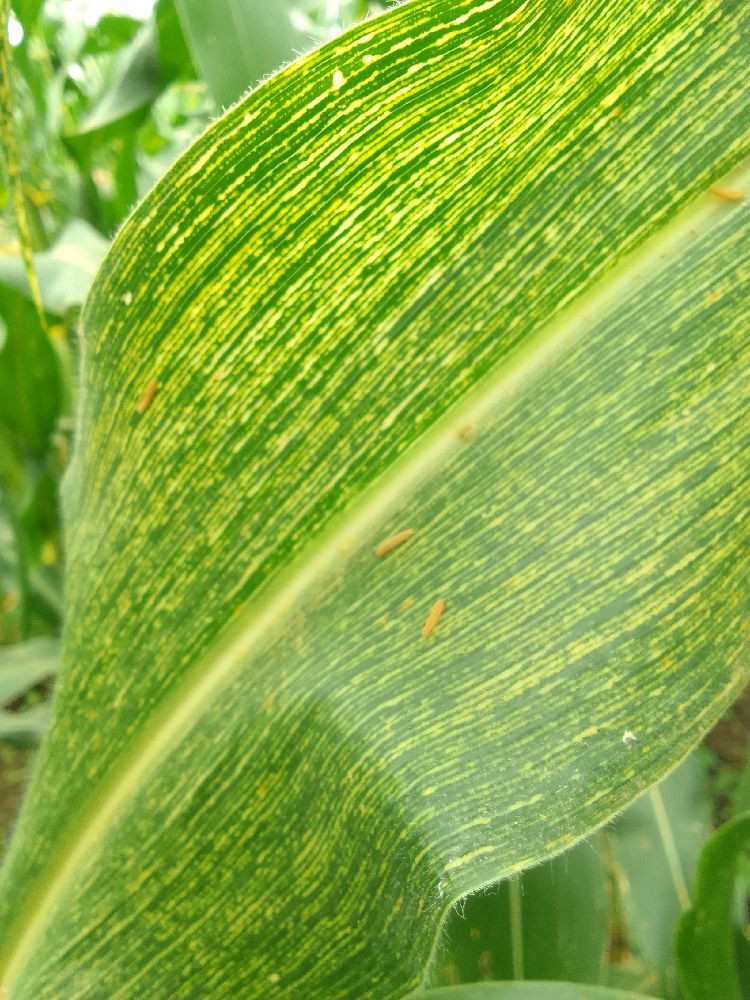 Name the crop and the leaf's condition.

maize, maize streak virus
